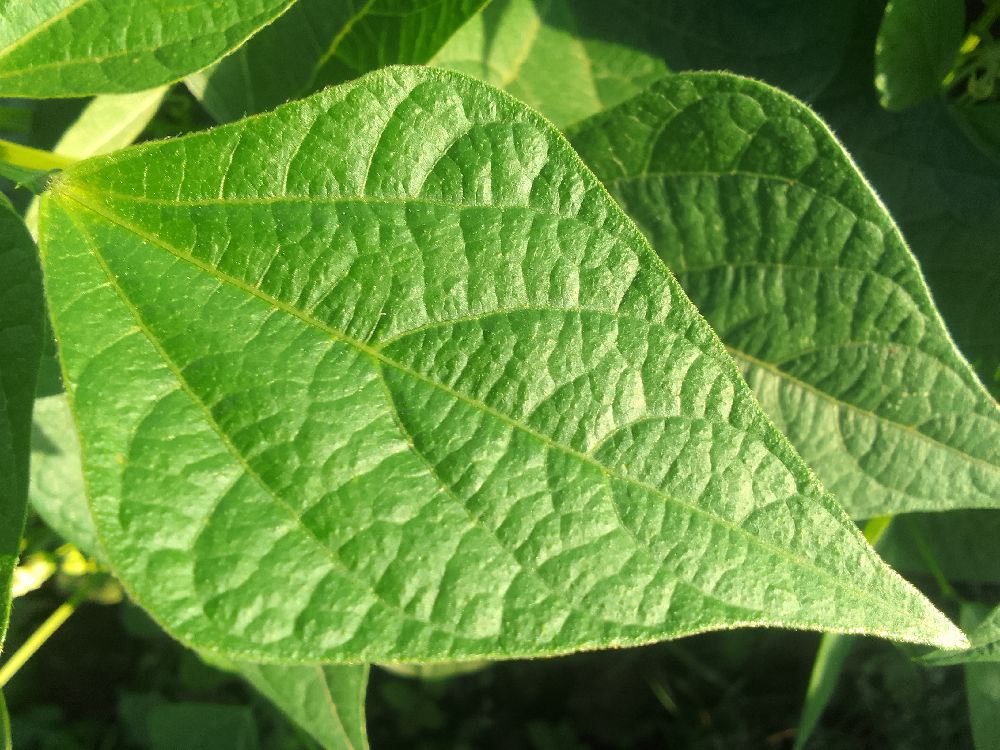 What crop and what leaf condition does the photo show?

common bean, healthy
